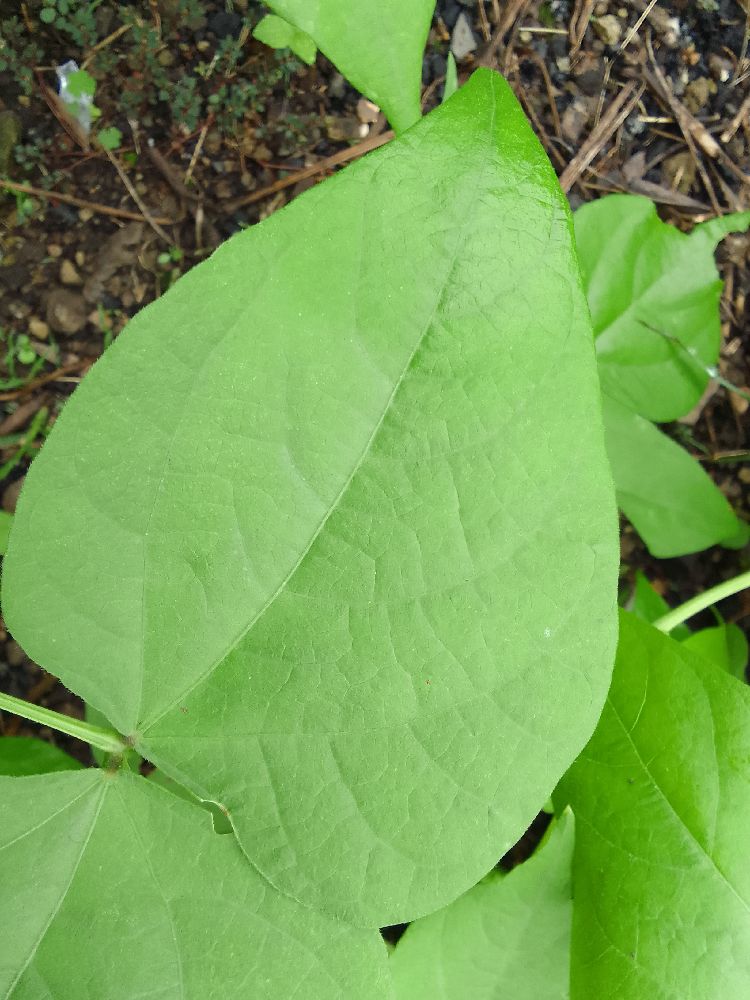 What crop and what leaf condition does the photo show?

common bean, healthy
